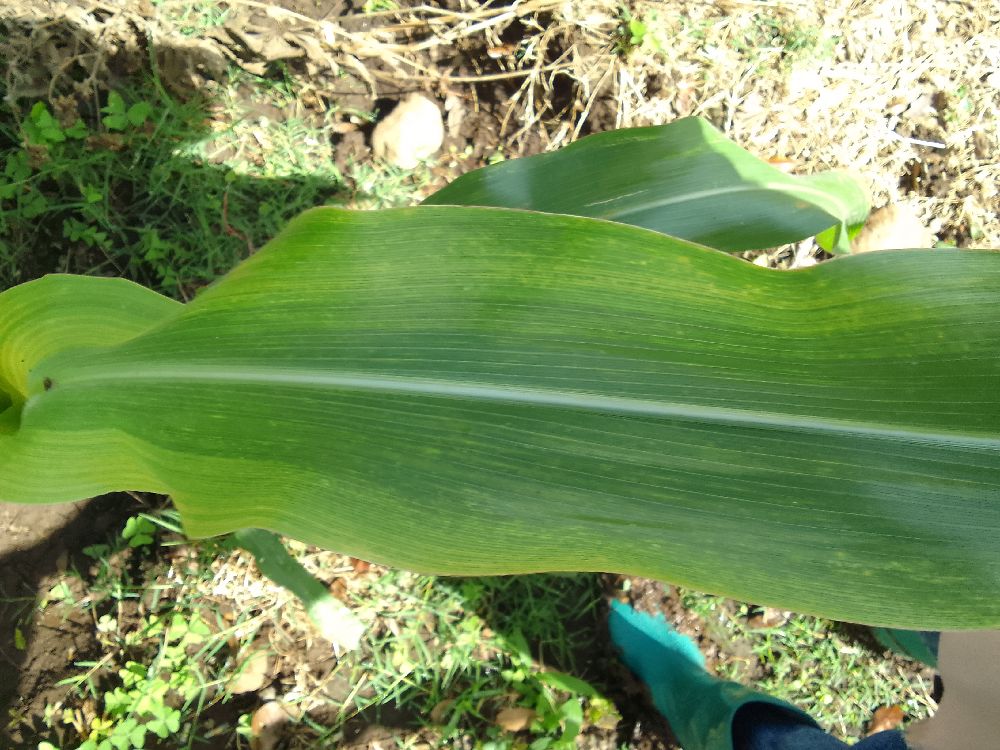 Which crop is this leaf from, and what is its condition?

maize, maize lethal necrosis
